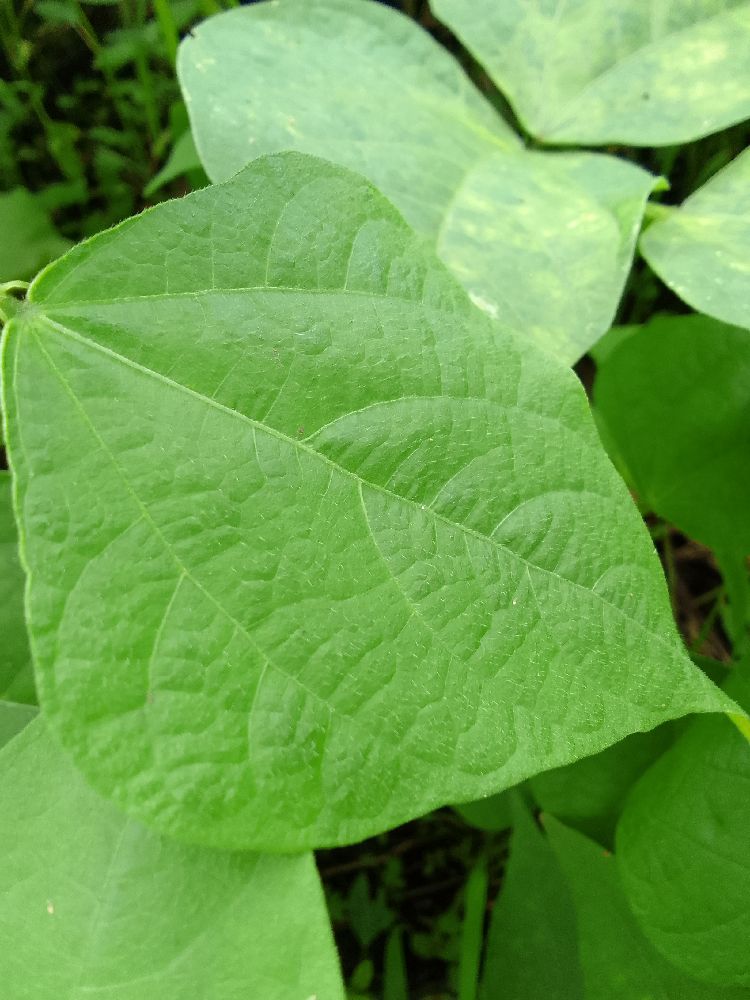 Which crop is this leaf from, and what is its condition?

common bean, healthy
